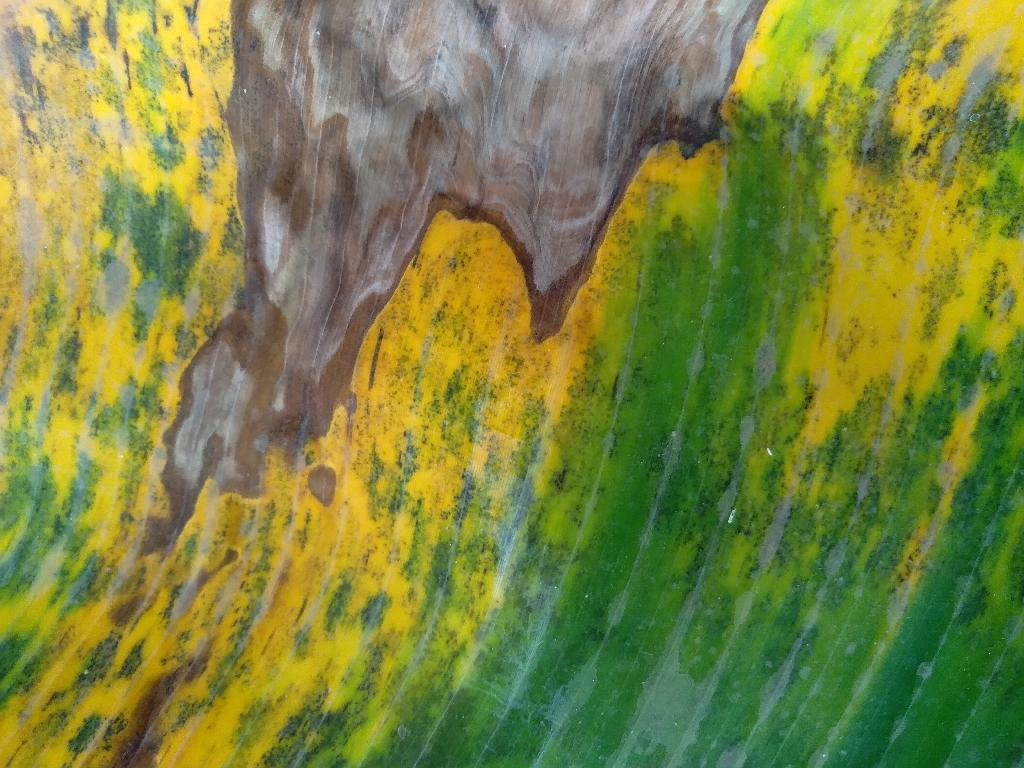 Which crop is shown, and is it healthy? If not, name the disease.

banana, black sigatoka
